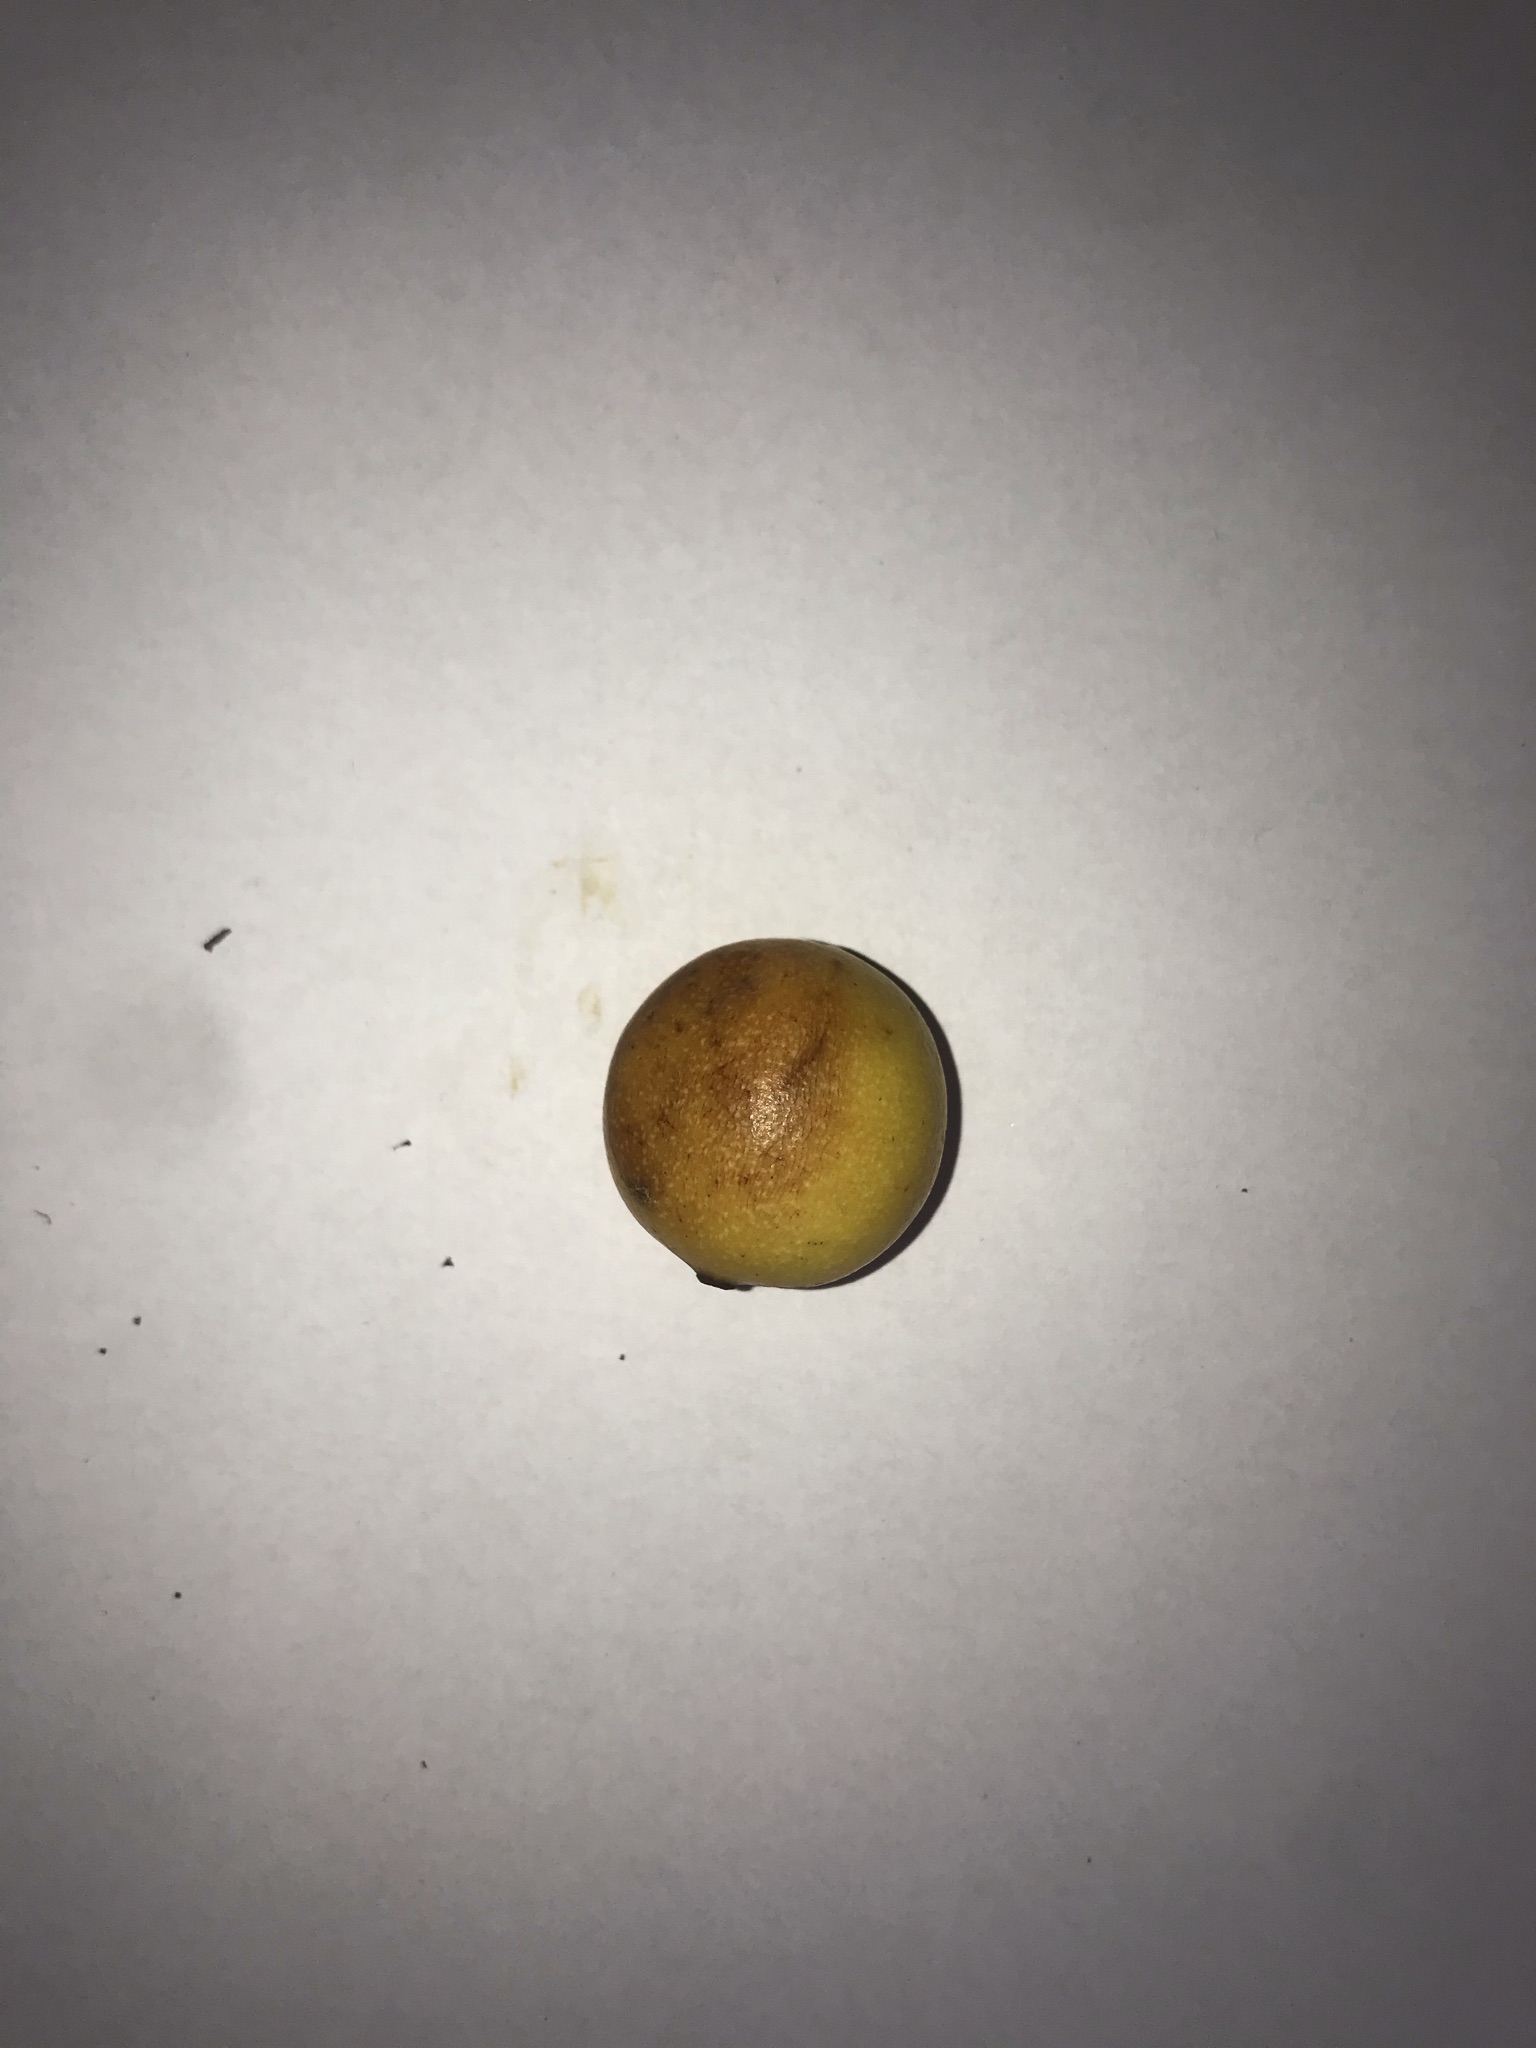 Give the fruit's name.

abiu
